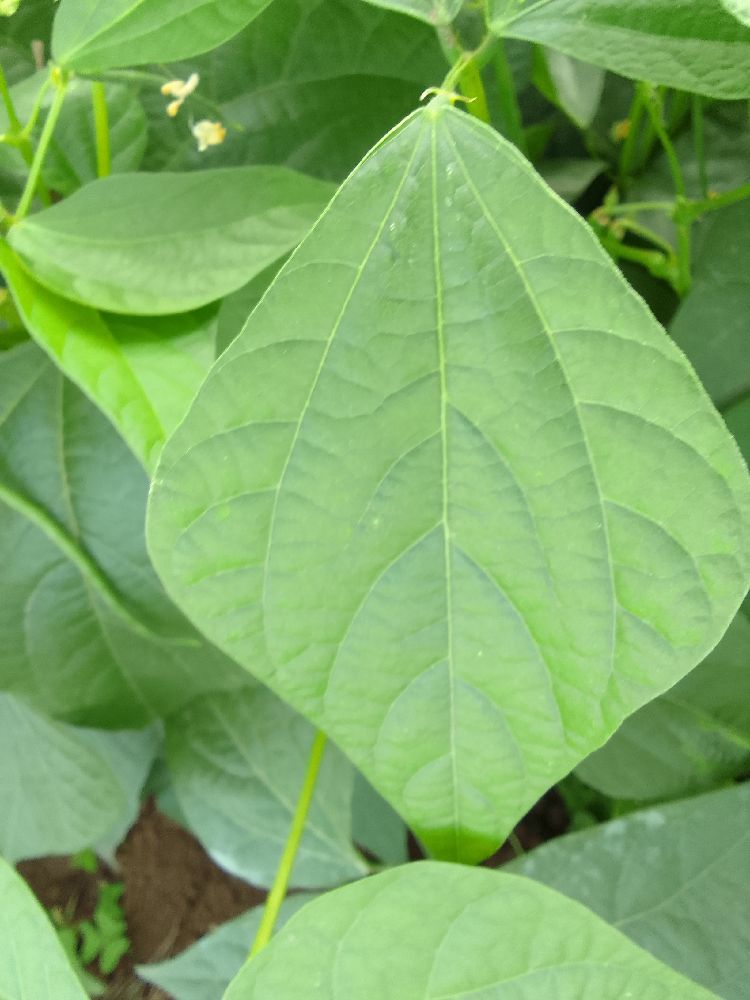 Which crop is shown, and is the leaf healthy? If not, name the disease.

common bean, healthy
